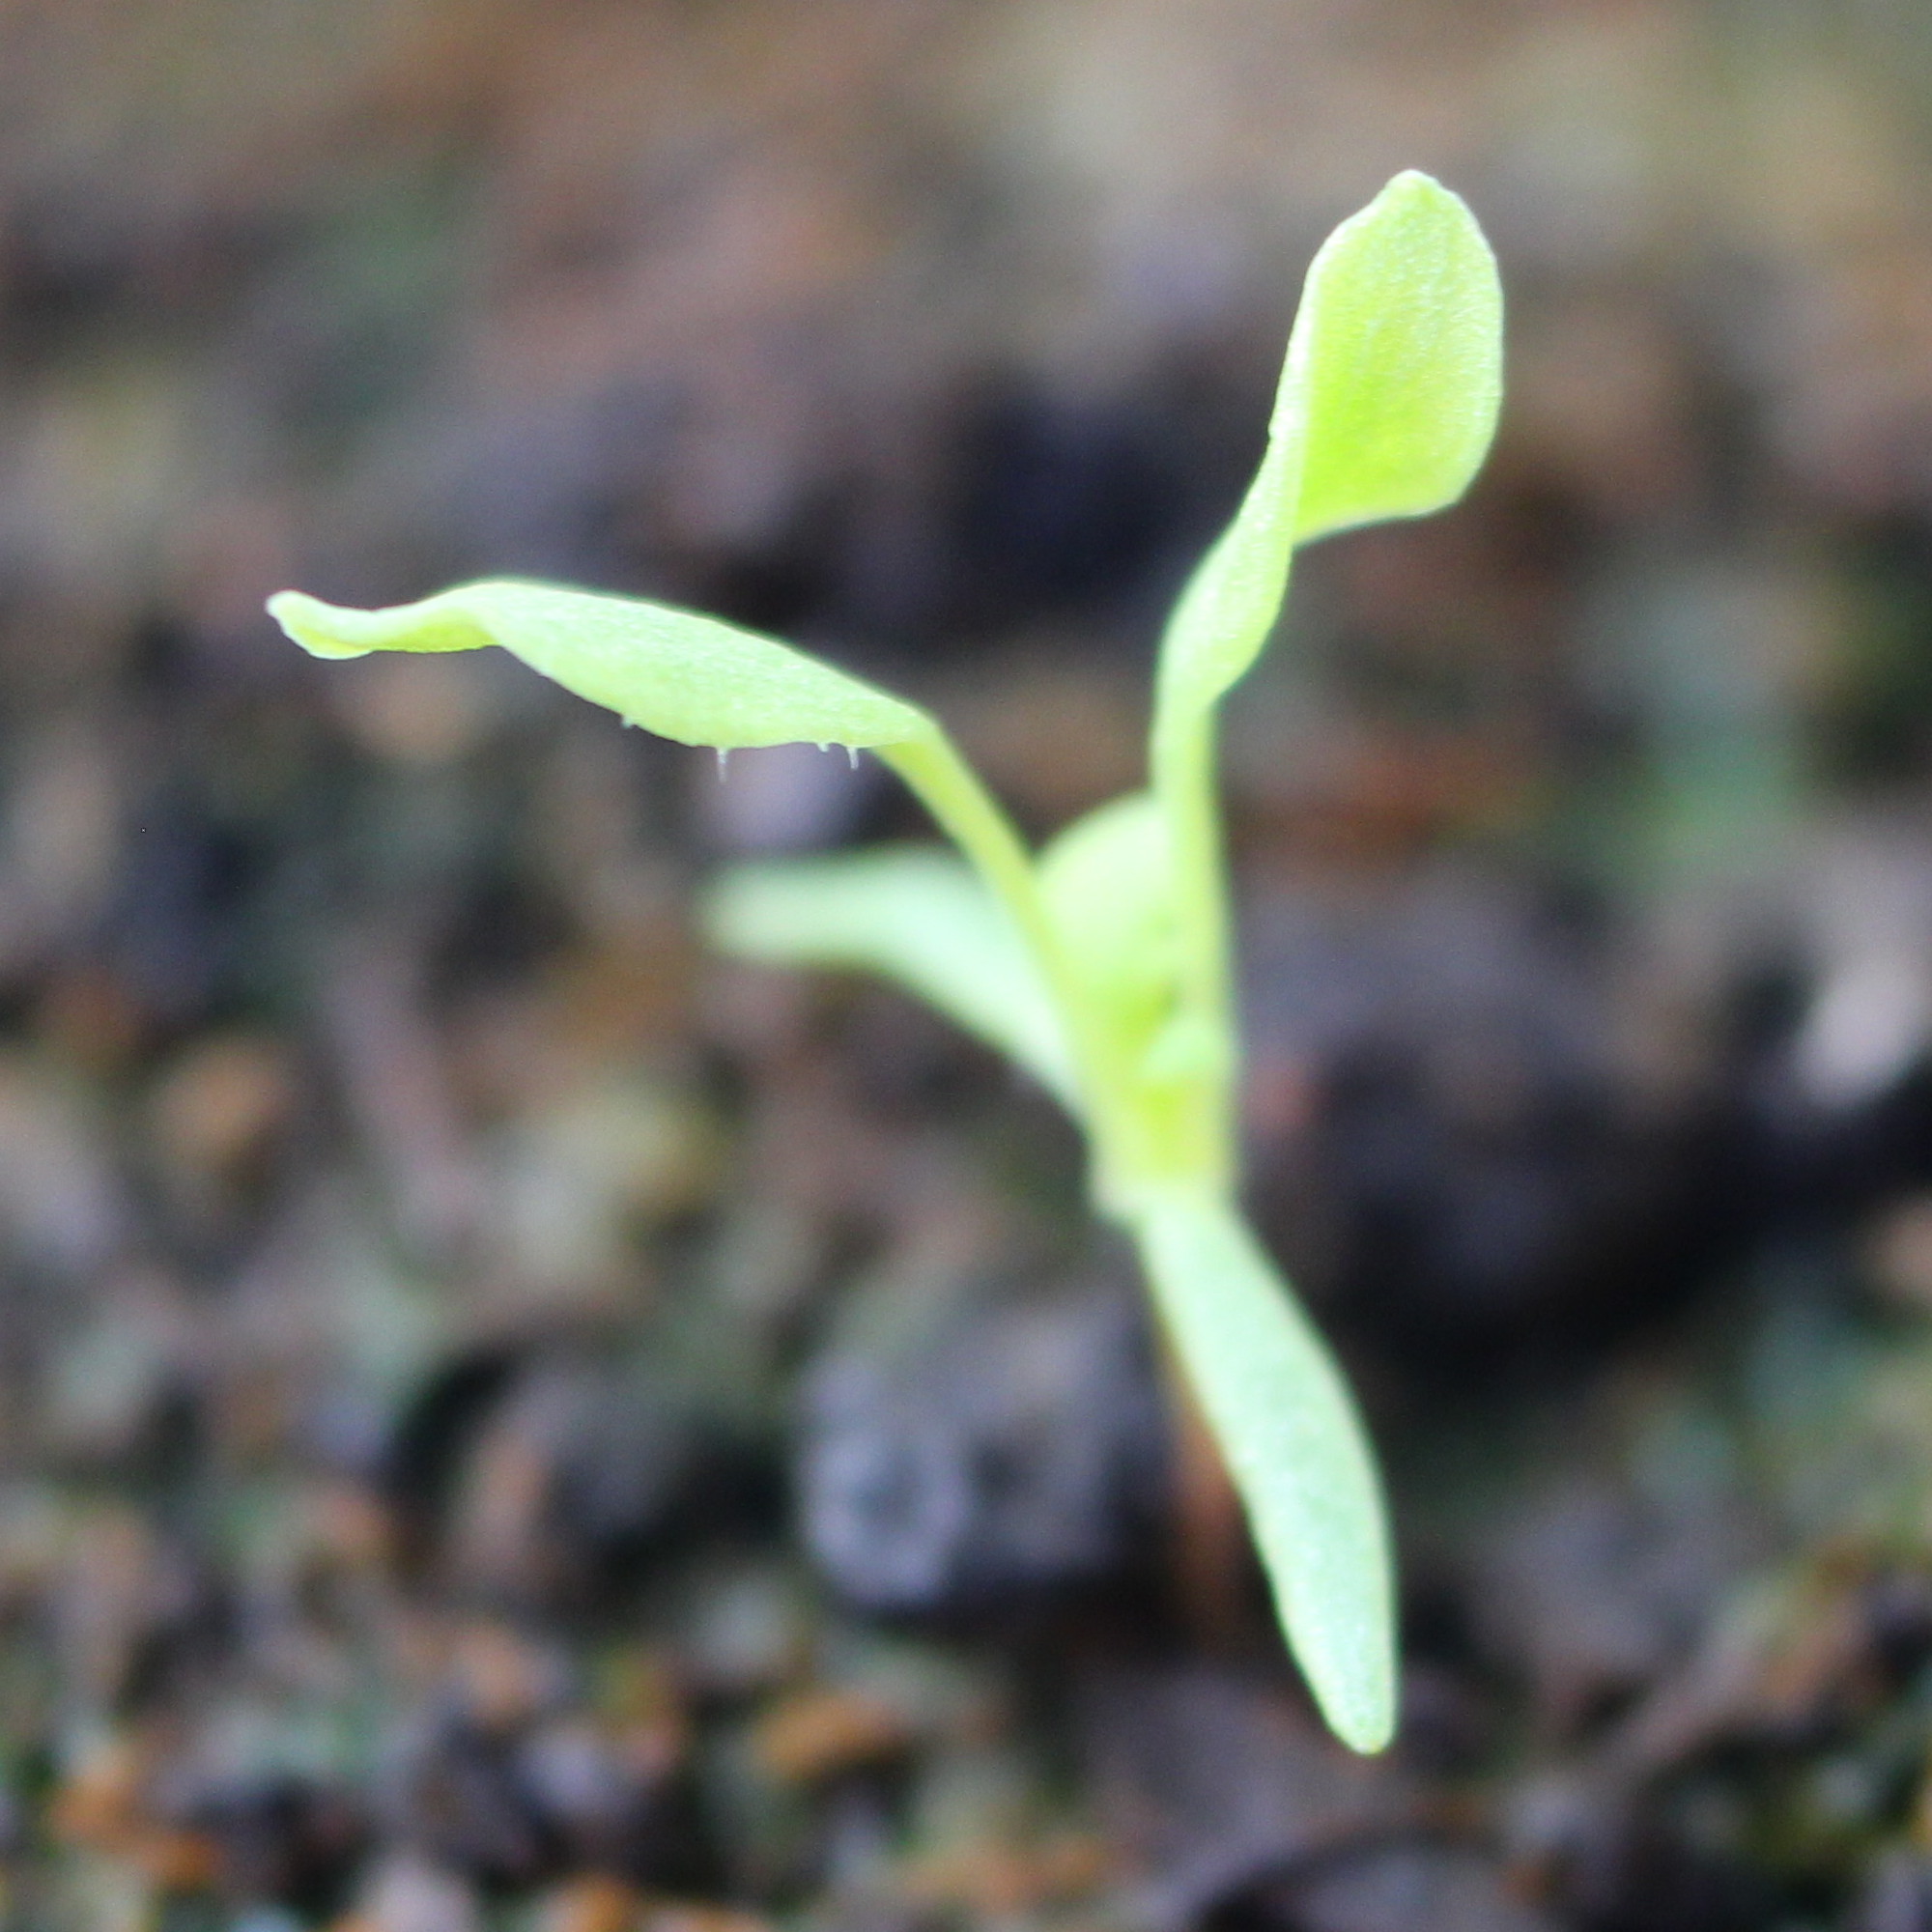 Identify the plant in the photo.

Papaver rhoeas
